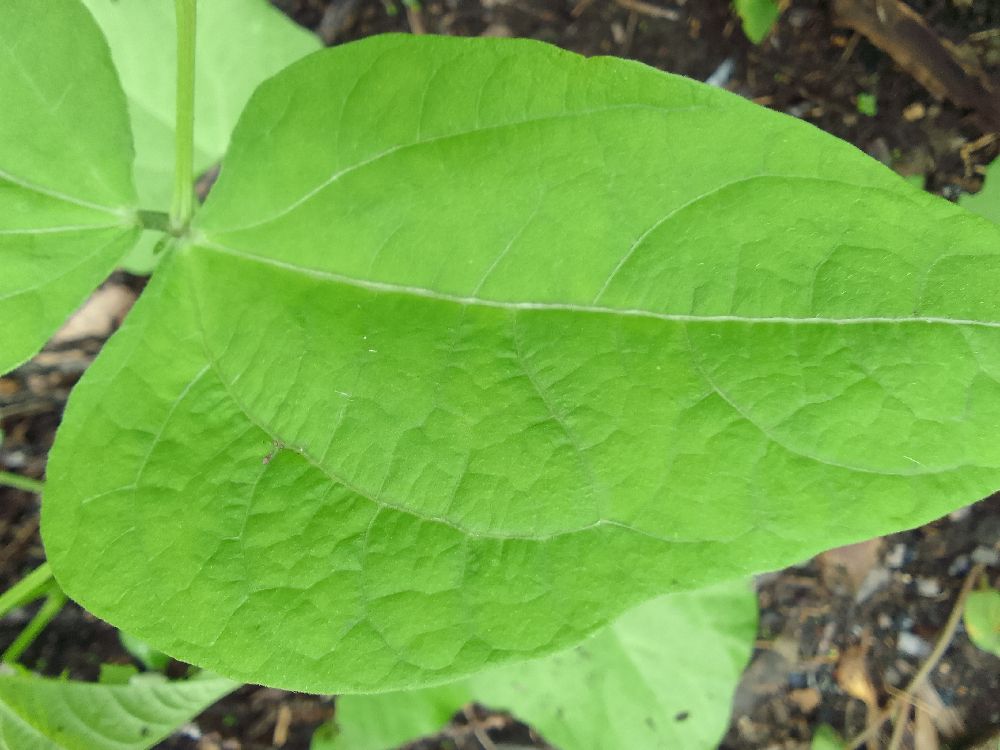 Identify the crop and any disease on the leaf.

common bean, healthy
